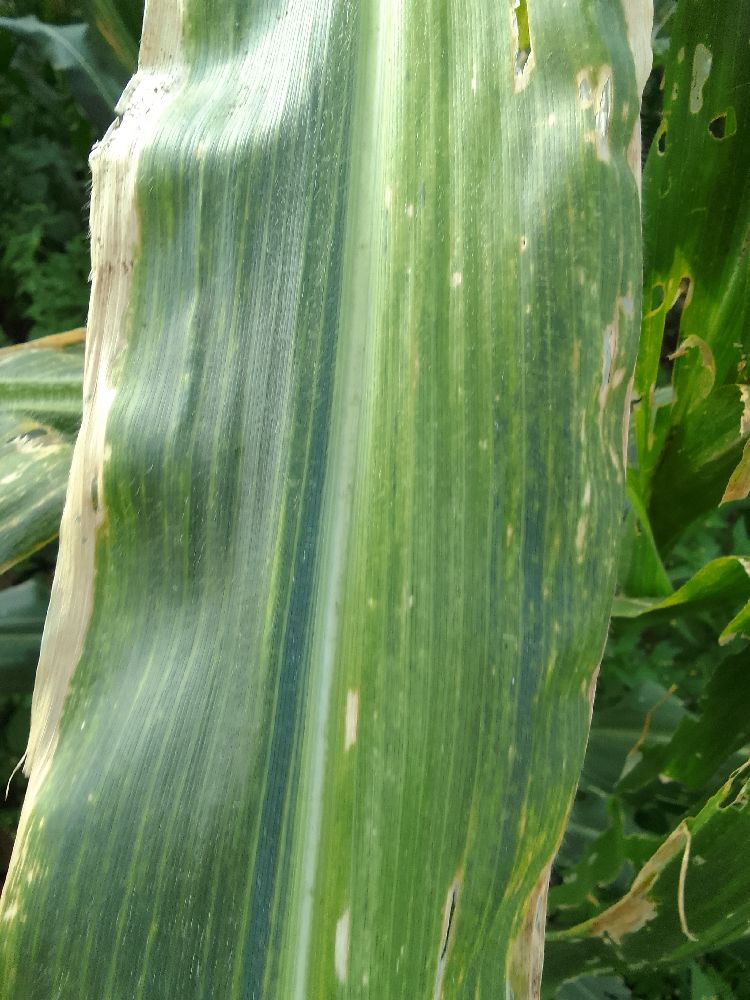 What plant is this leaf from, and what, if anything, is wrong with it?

maize, maize lethal necrosis
